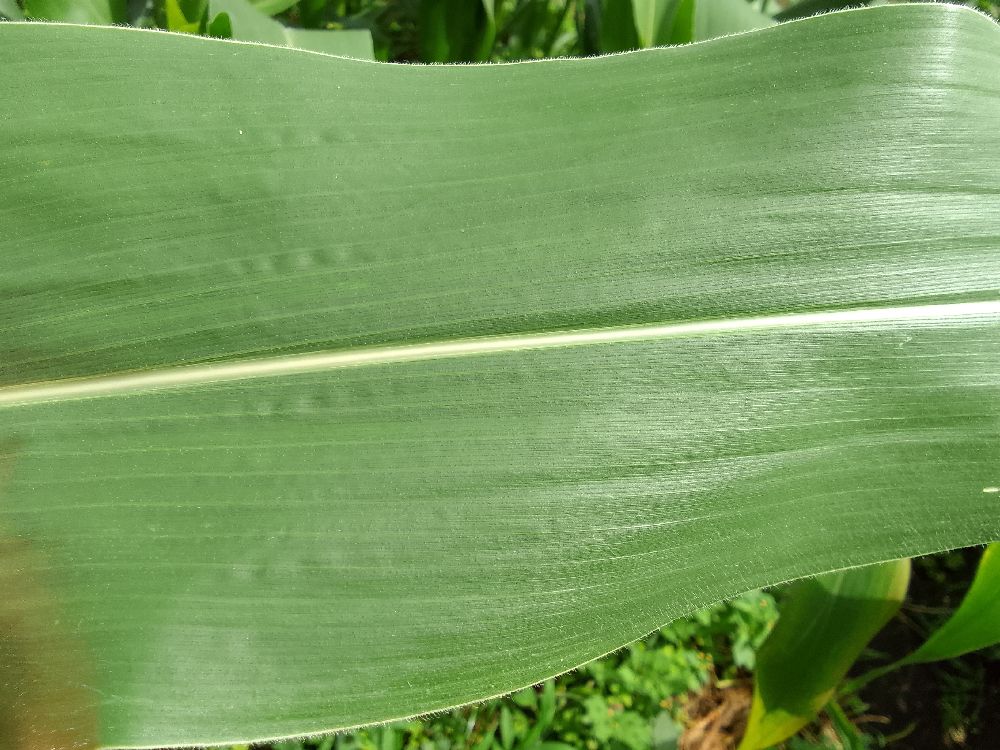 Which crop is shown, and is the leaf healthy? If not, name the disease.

maize, healthy
